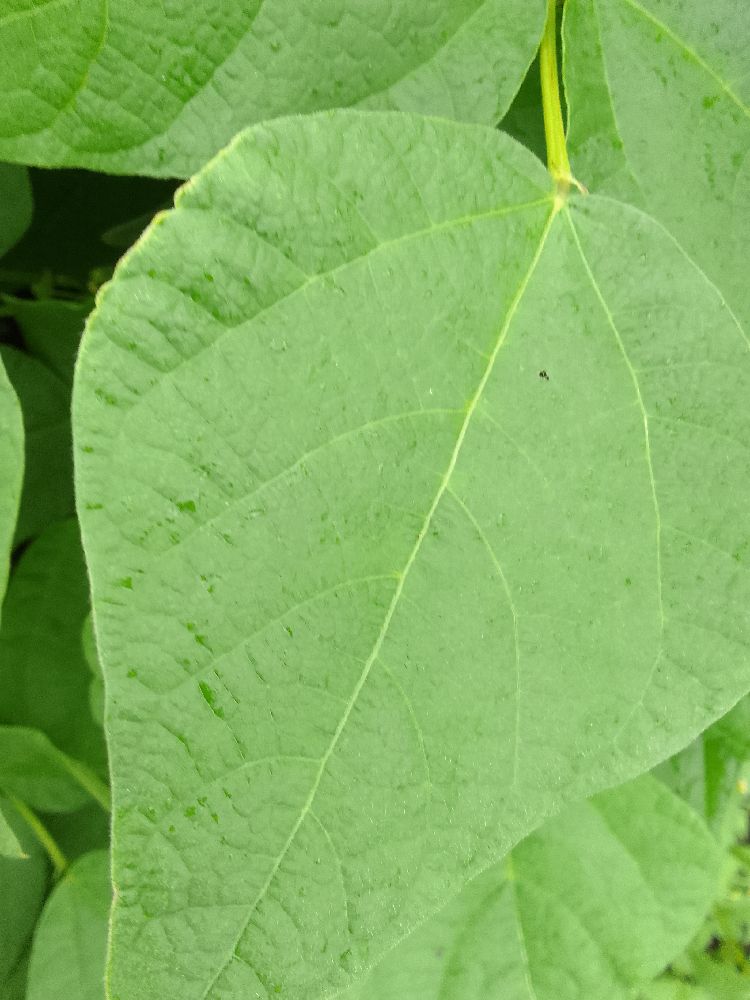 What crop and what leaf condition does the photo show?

common bean, healthy
